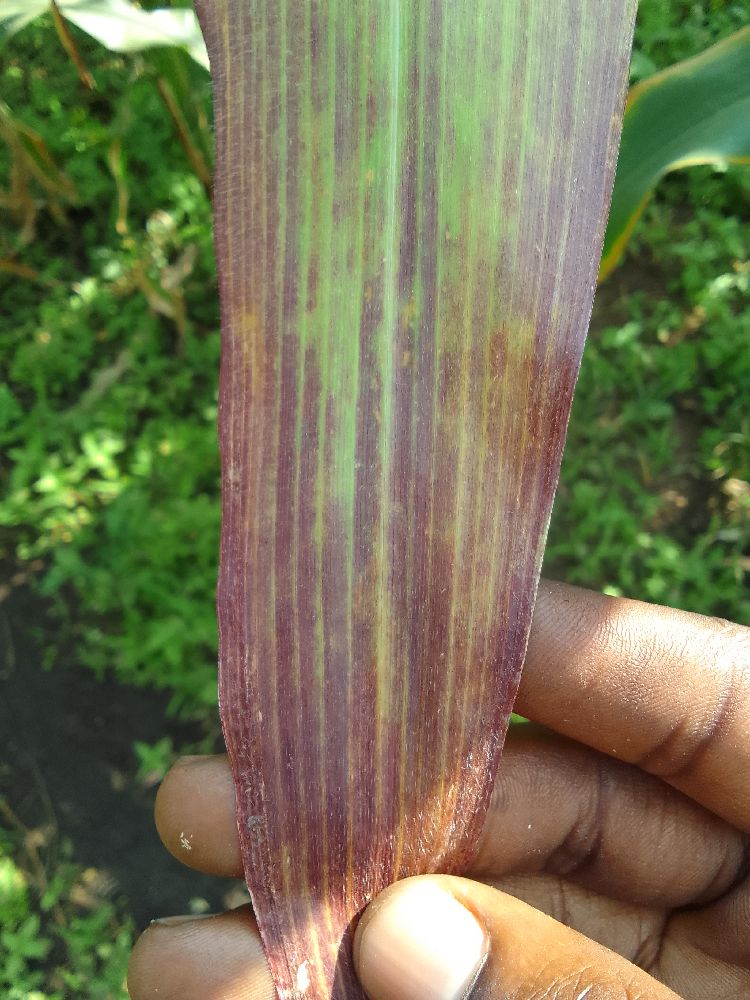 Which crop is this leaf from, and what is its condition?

maize, maize lethal necrosis
